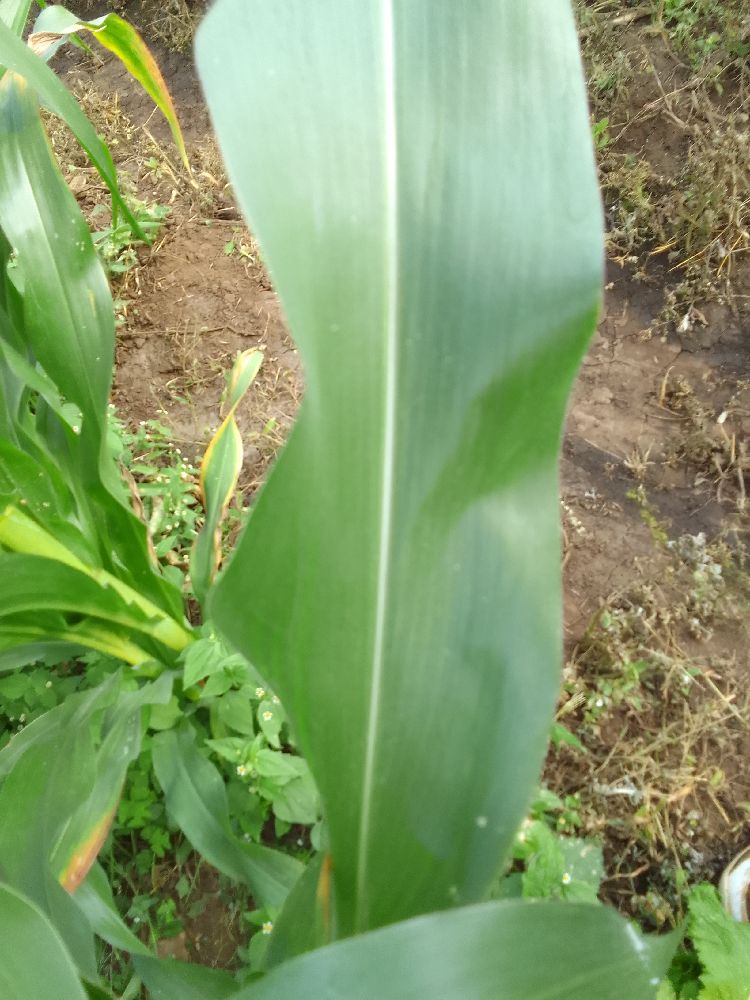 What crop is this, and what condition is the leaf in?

maize, healthy
